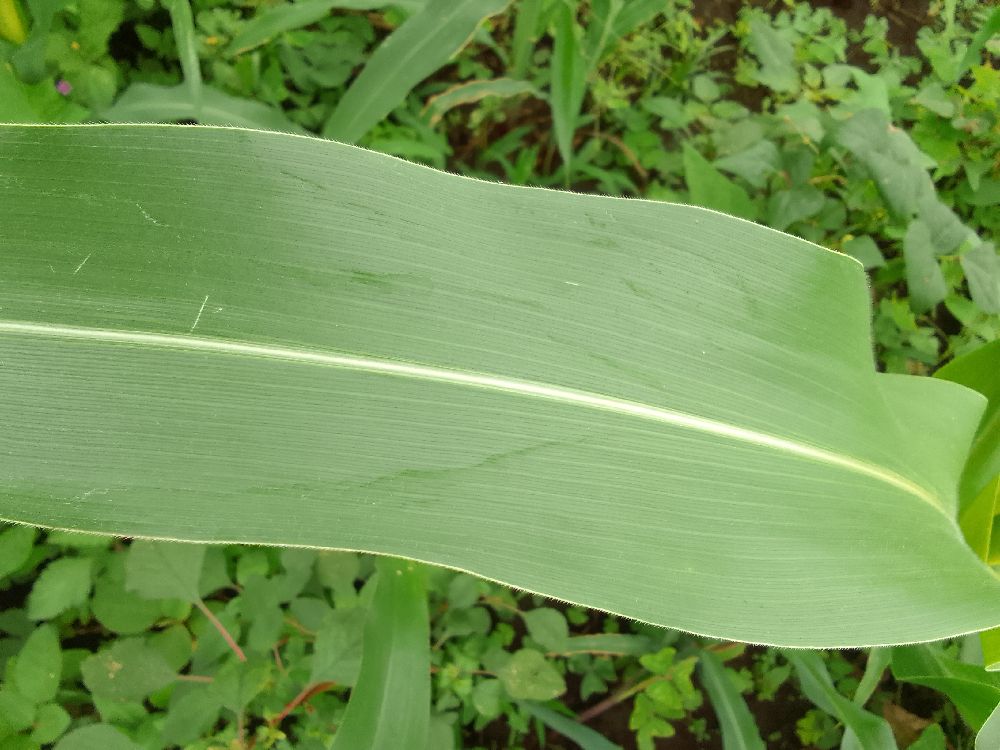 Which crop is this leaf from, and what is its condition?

maize, healthy
